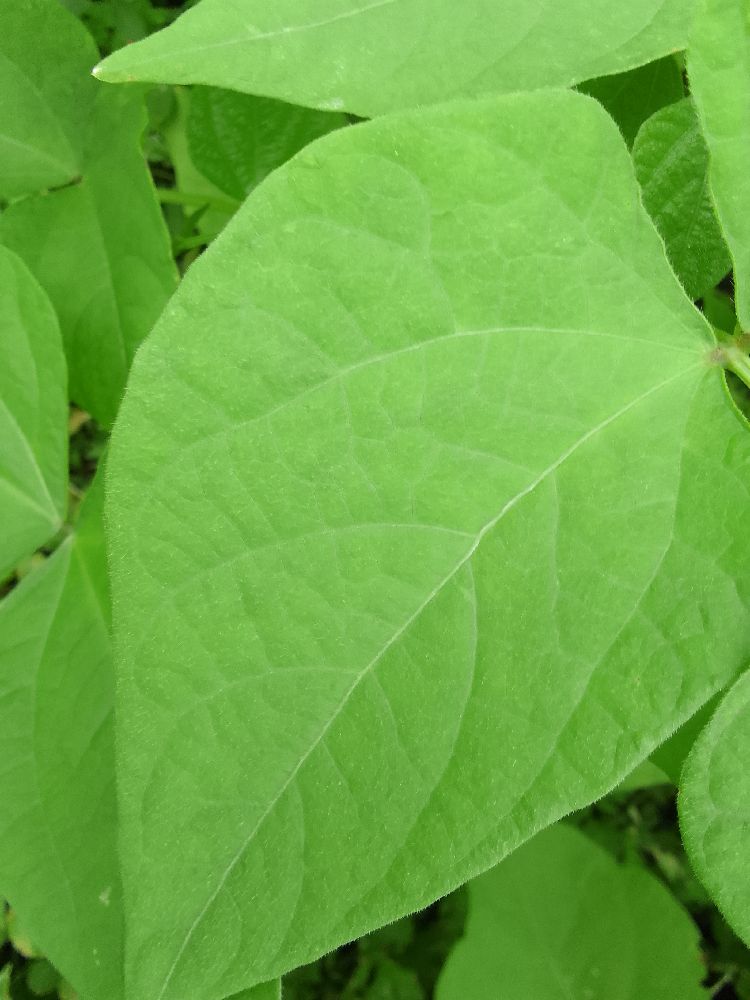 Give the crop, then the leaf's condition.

common bean, healthy
